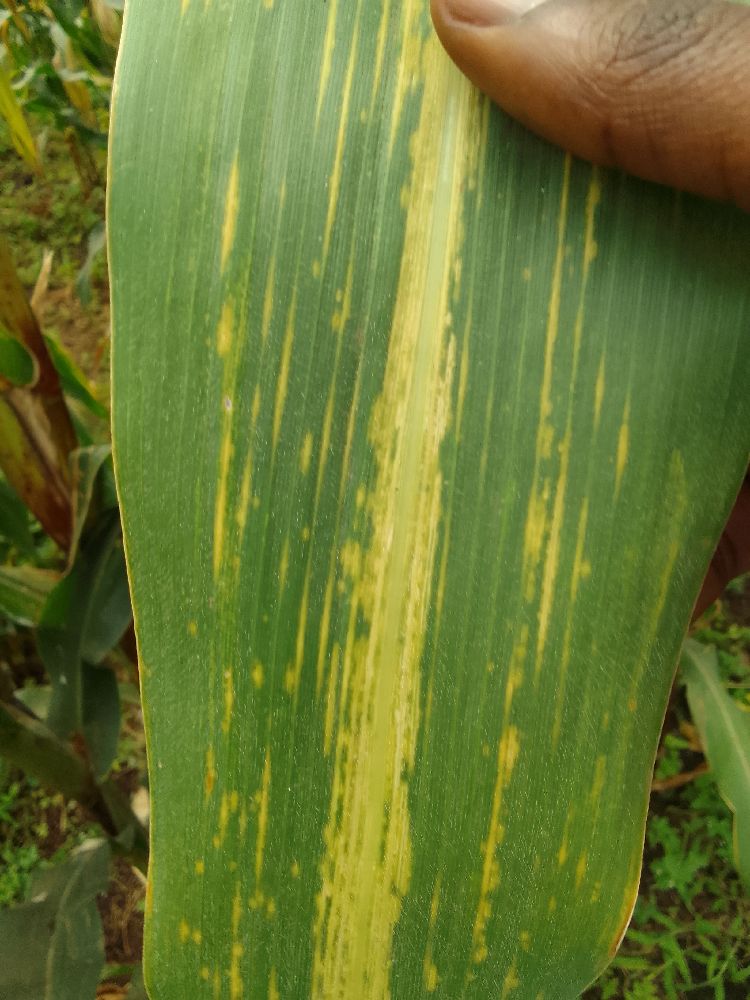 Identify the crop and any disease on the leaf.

maize, maize lethal necrosis
